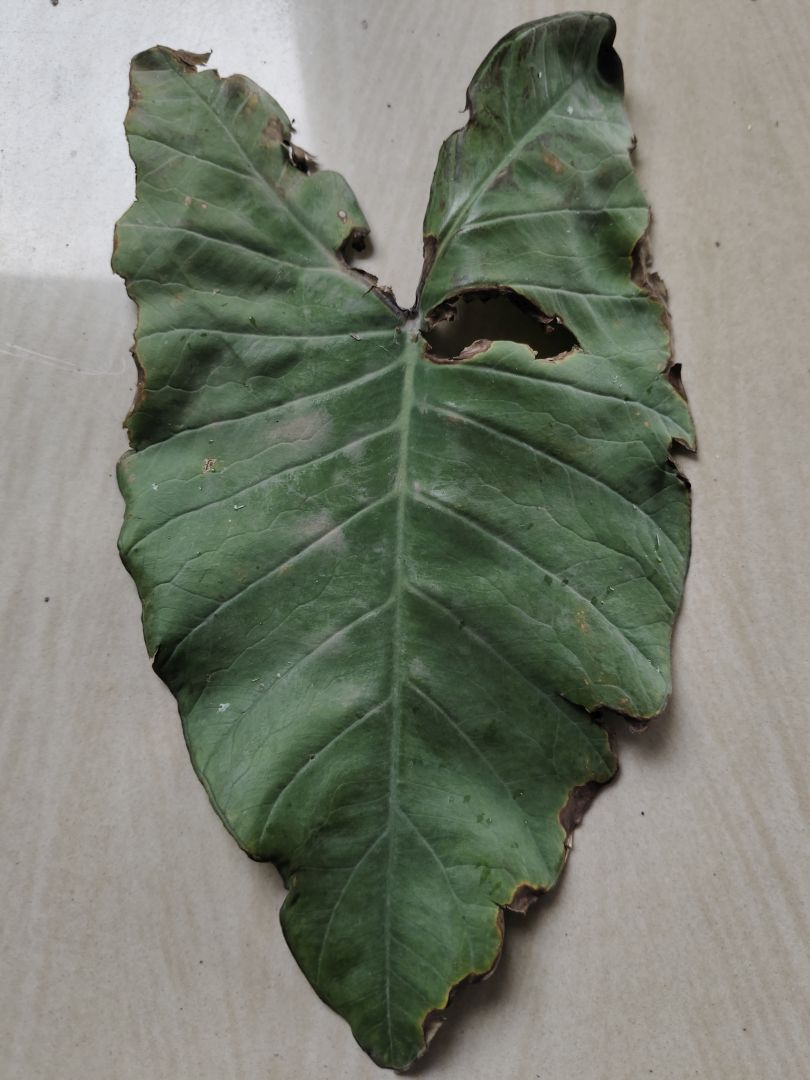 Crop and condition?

taro, leaf blight
